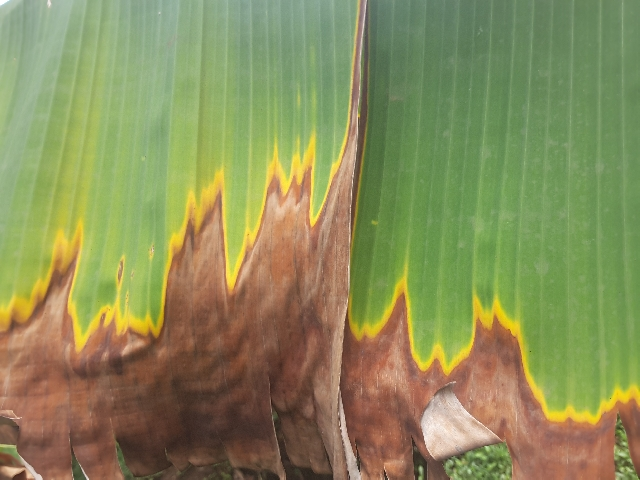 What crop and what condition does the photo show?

banana, fusarium wilt race 1
